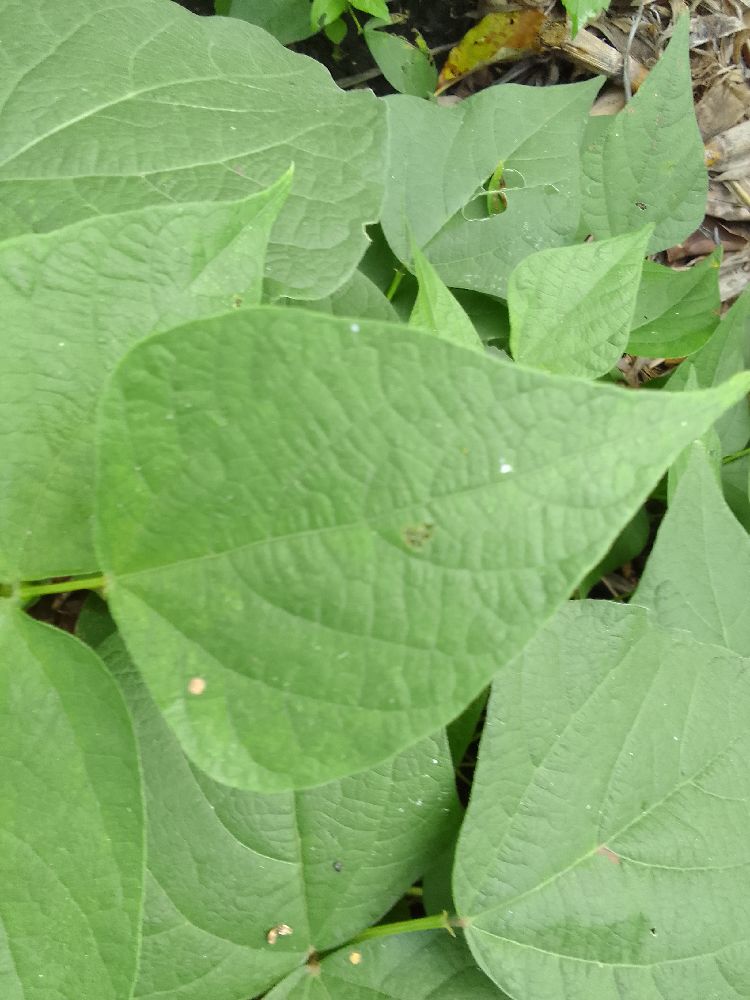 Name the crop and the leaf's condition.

common bean, healthy
